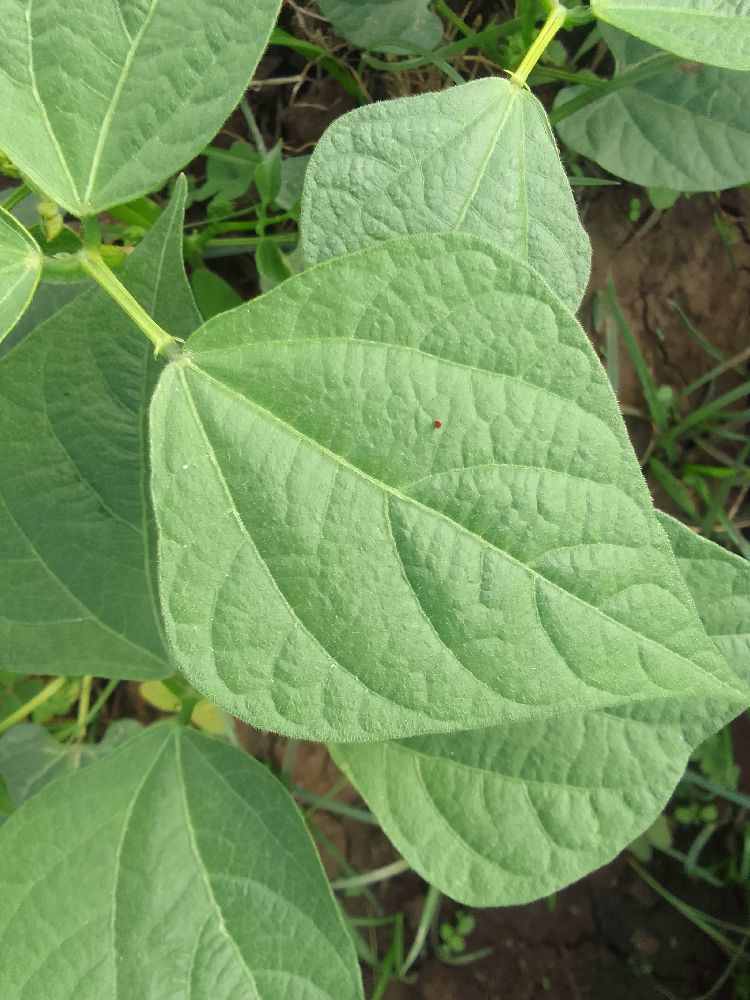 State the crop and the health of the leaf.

common bean, healthy
